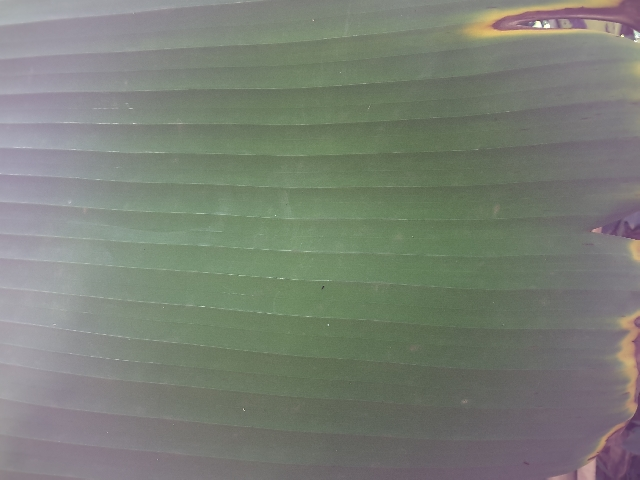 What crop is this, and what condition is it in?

banana, fusarium wilt race 1
